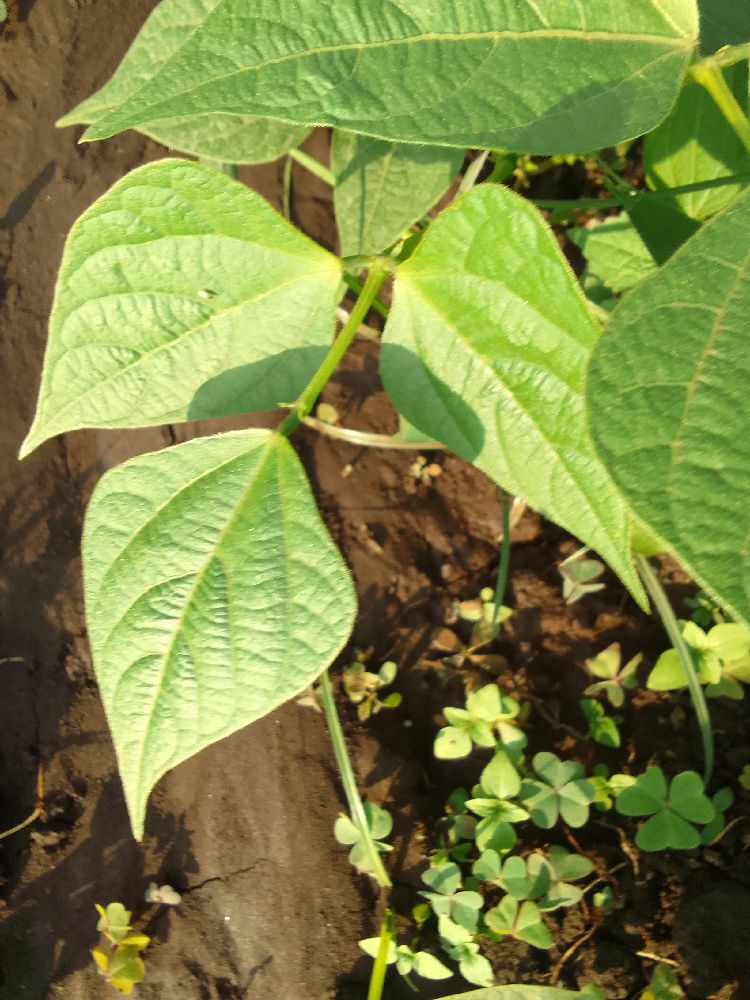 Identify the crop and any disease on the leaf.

common bean, healthy
